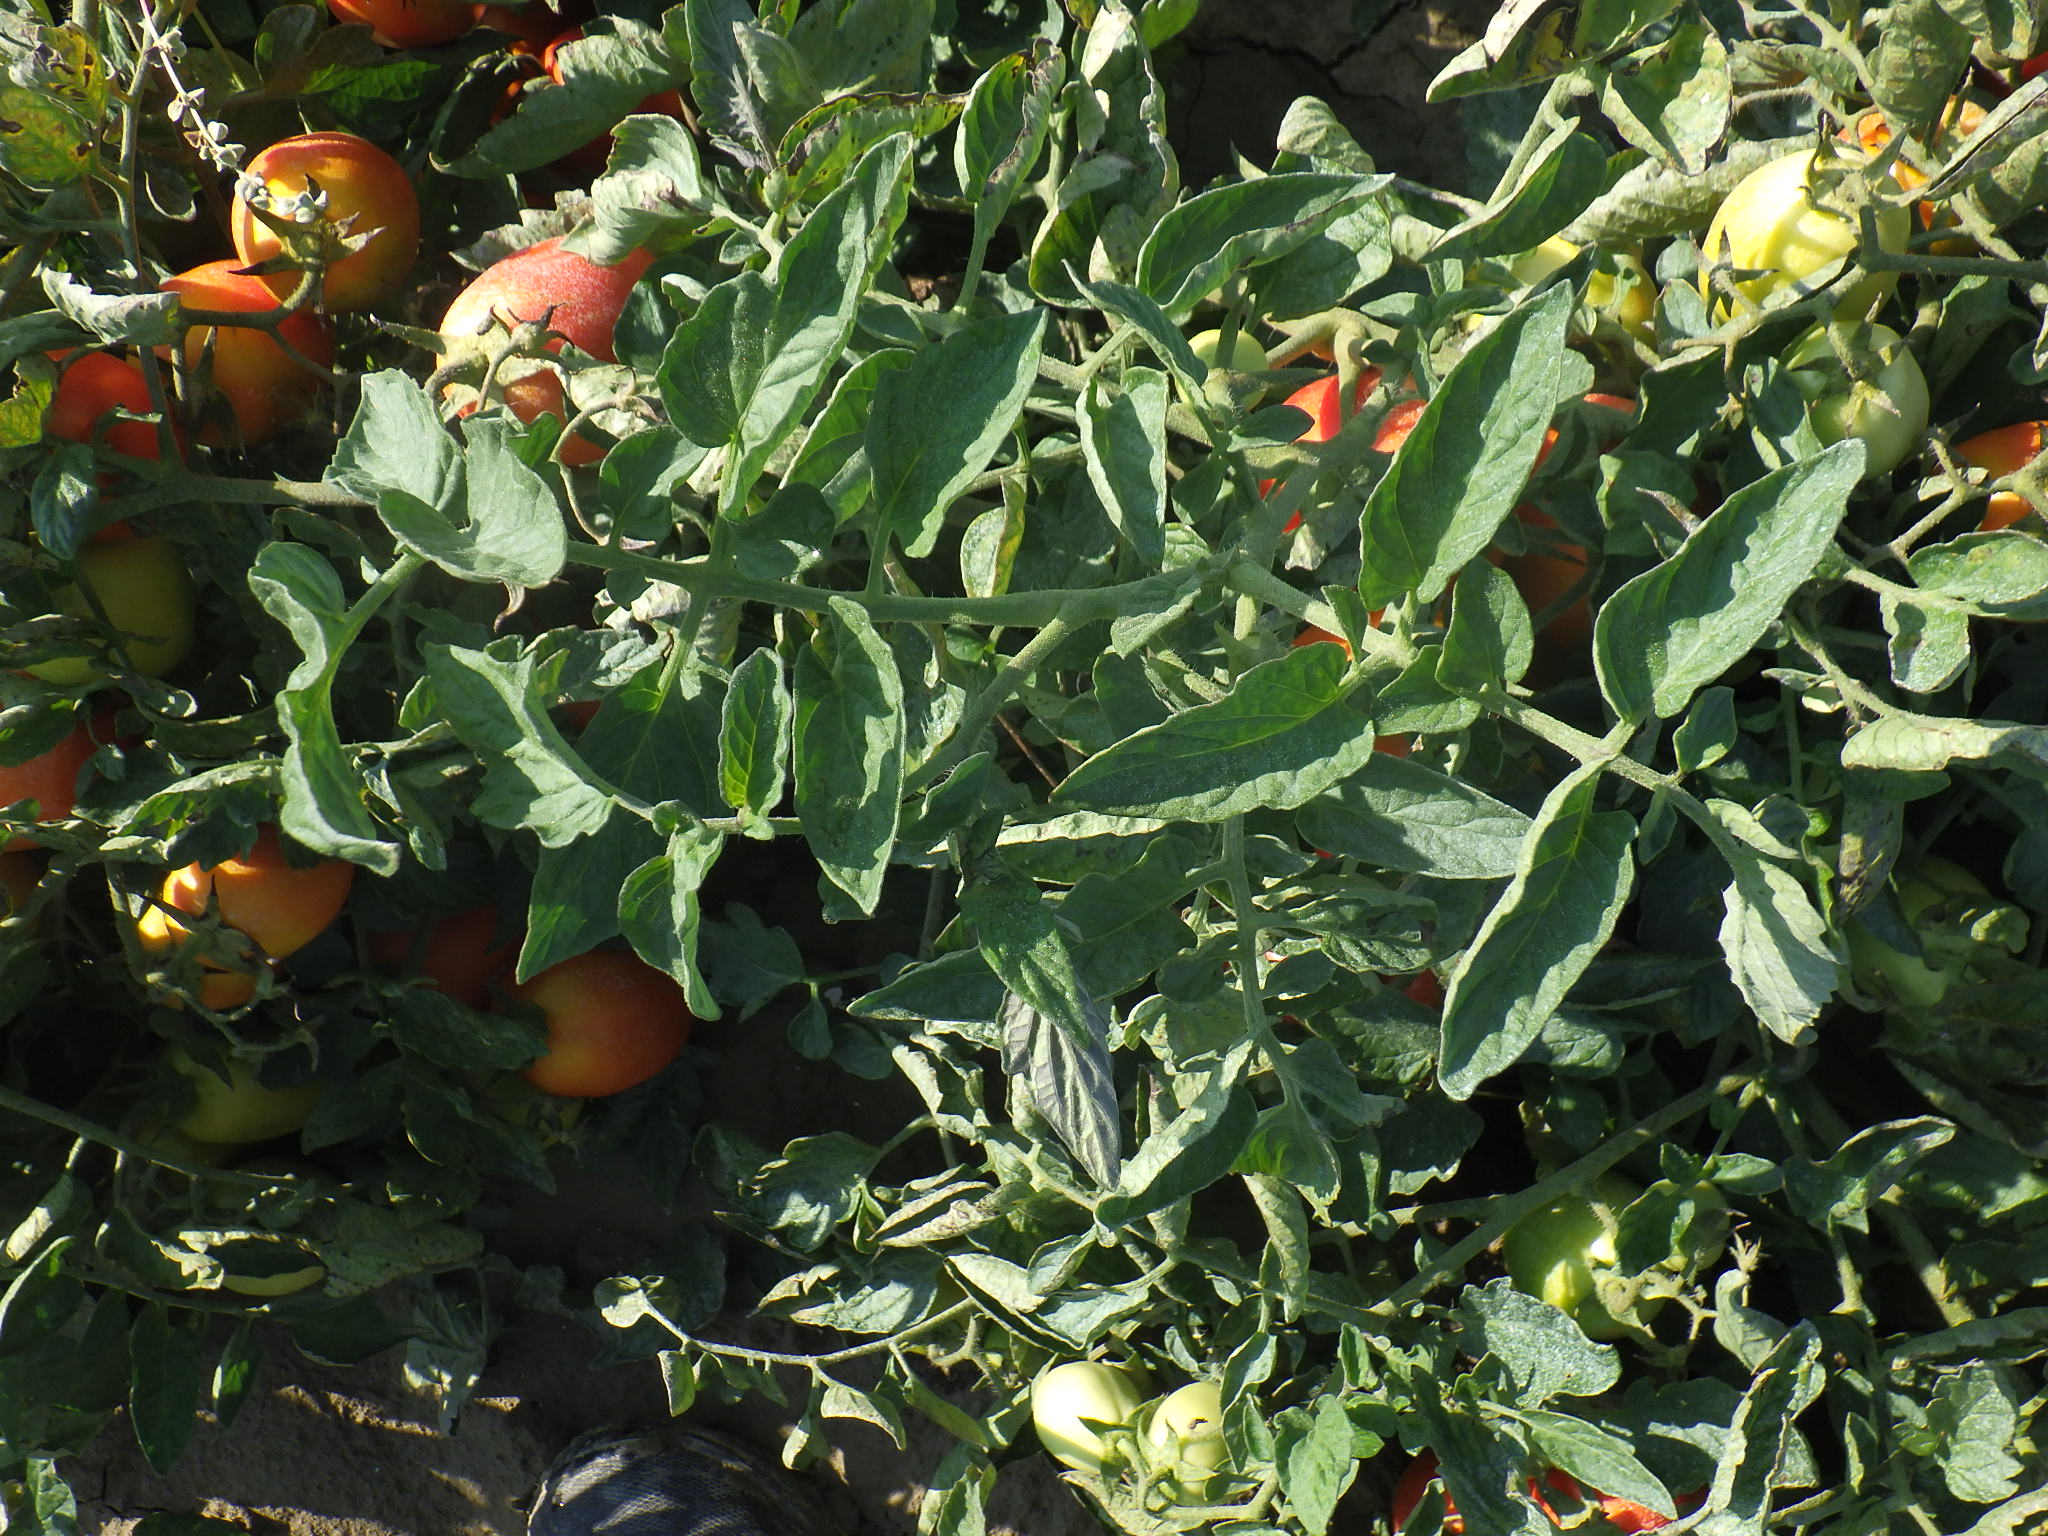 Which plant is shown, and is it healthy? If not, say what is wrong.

tomato, bacterial spot, drought
